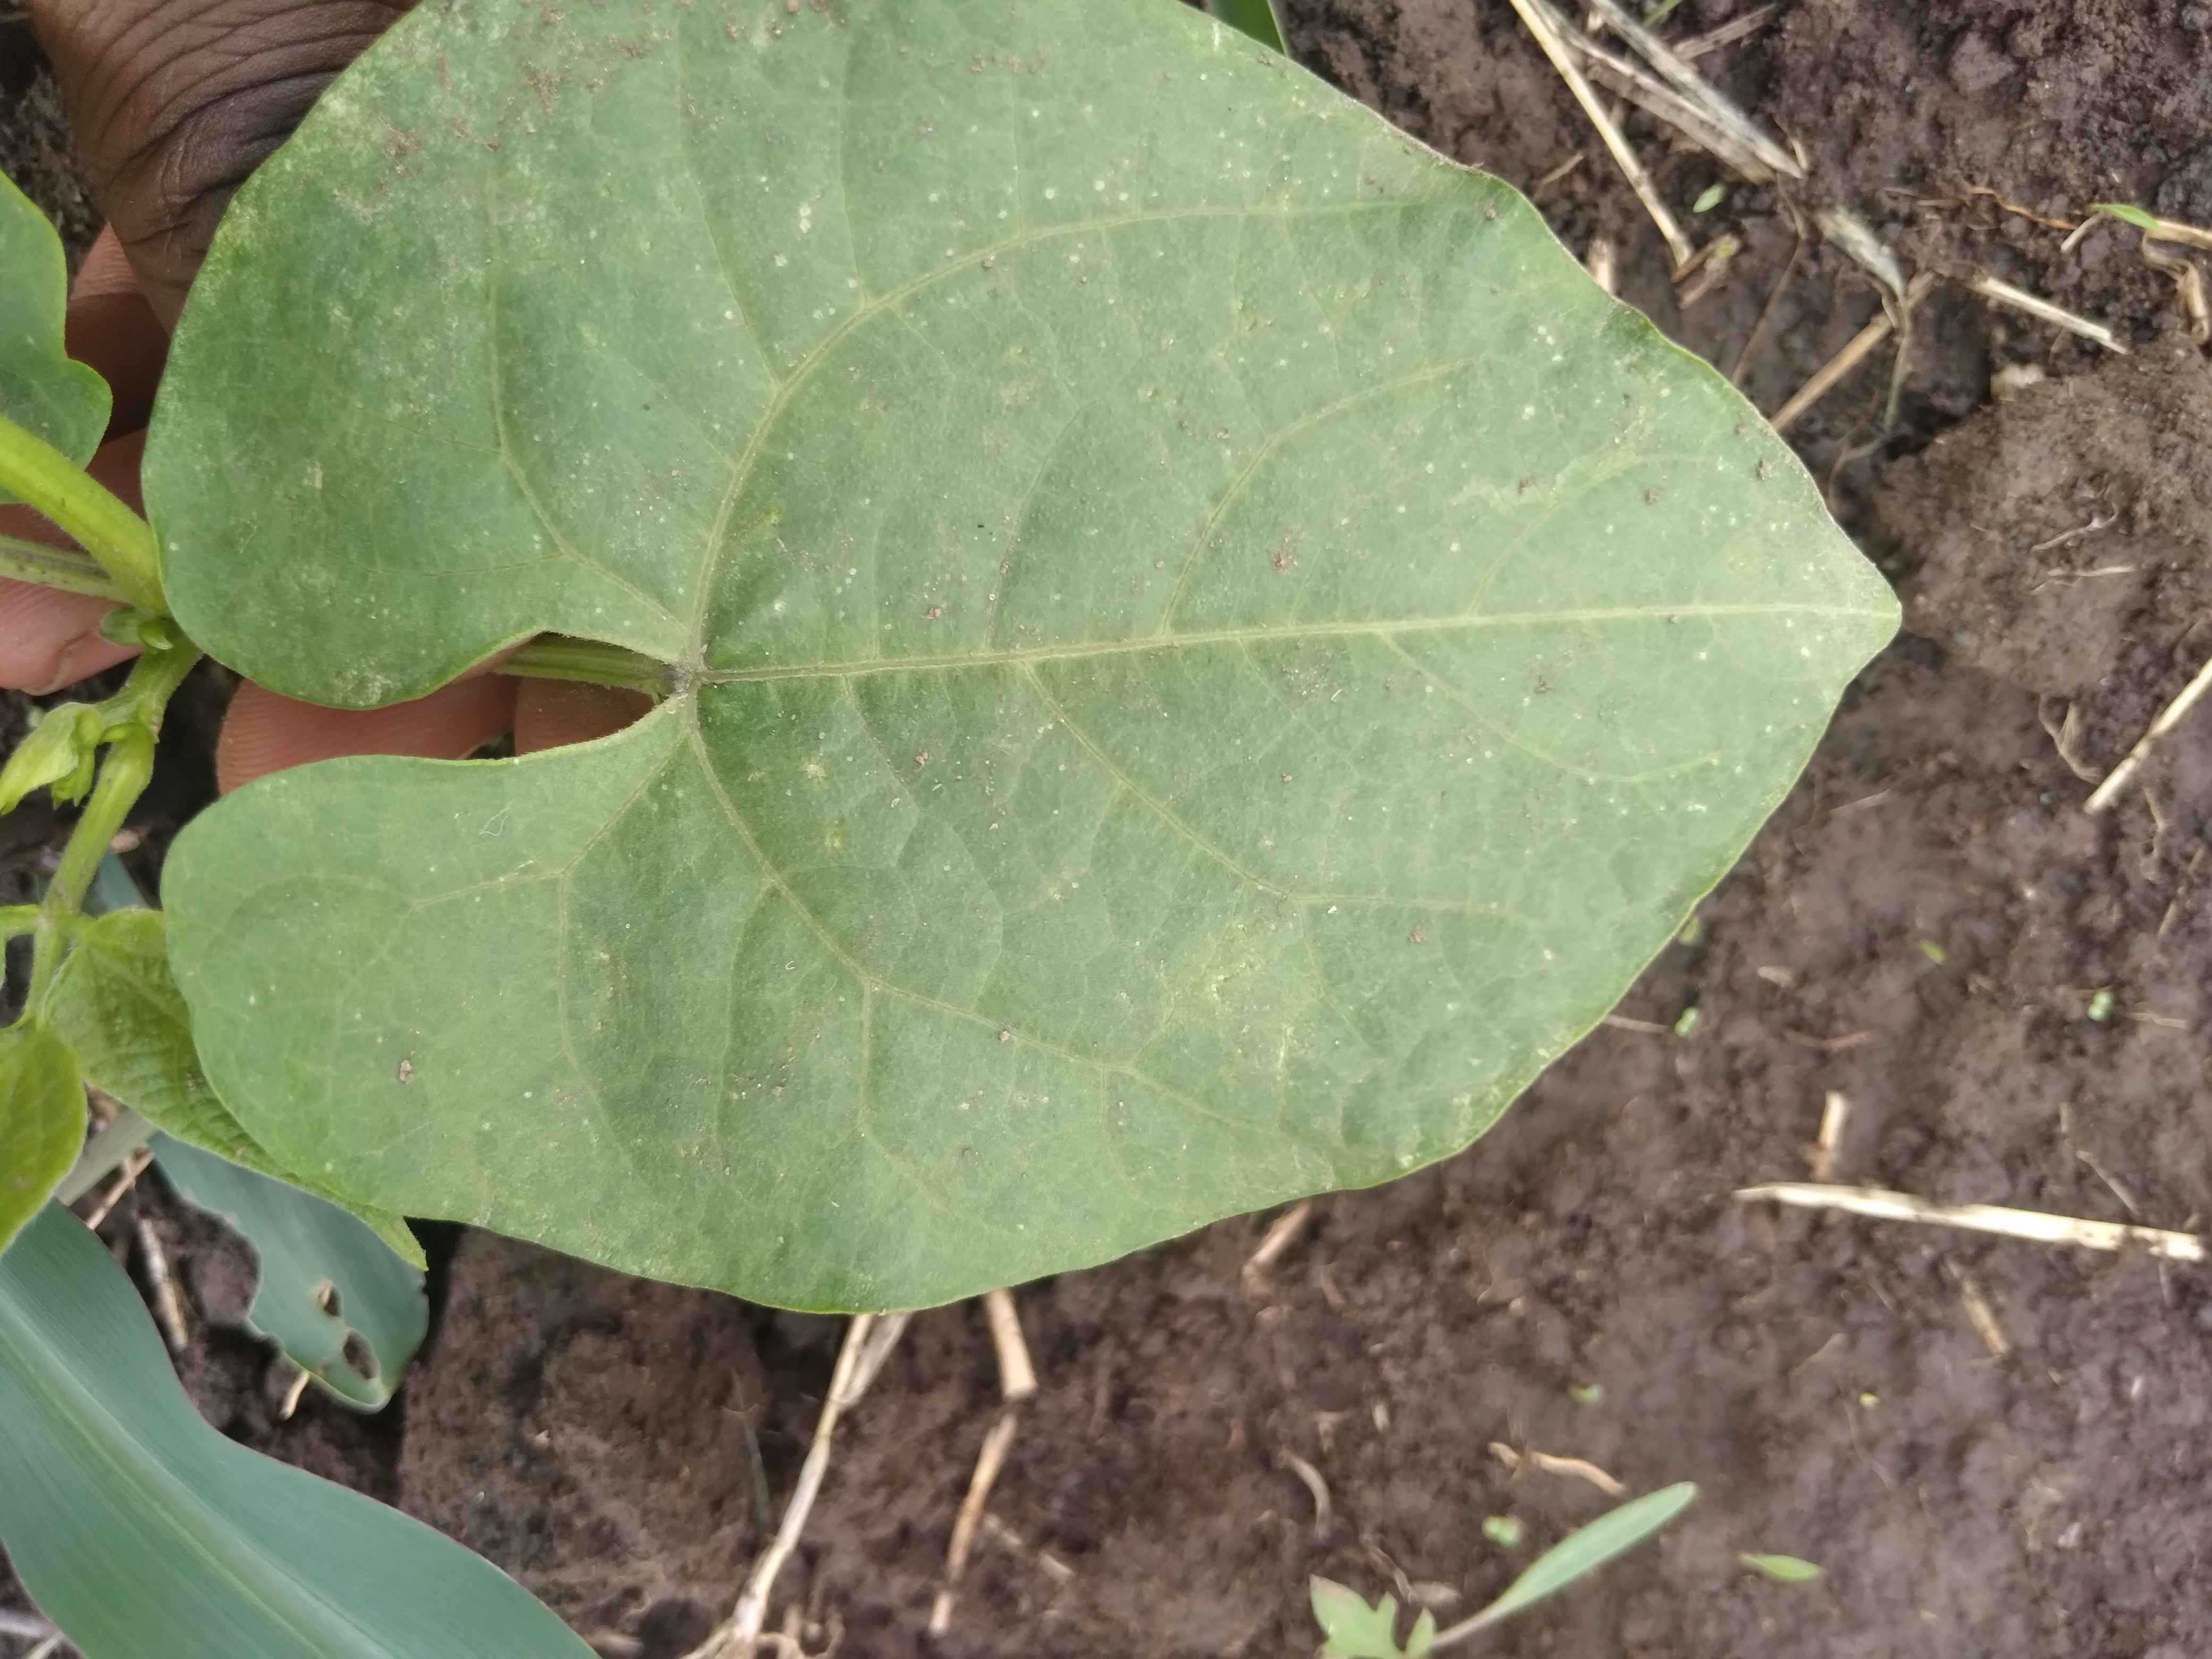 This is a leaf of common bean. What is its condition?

healthy
